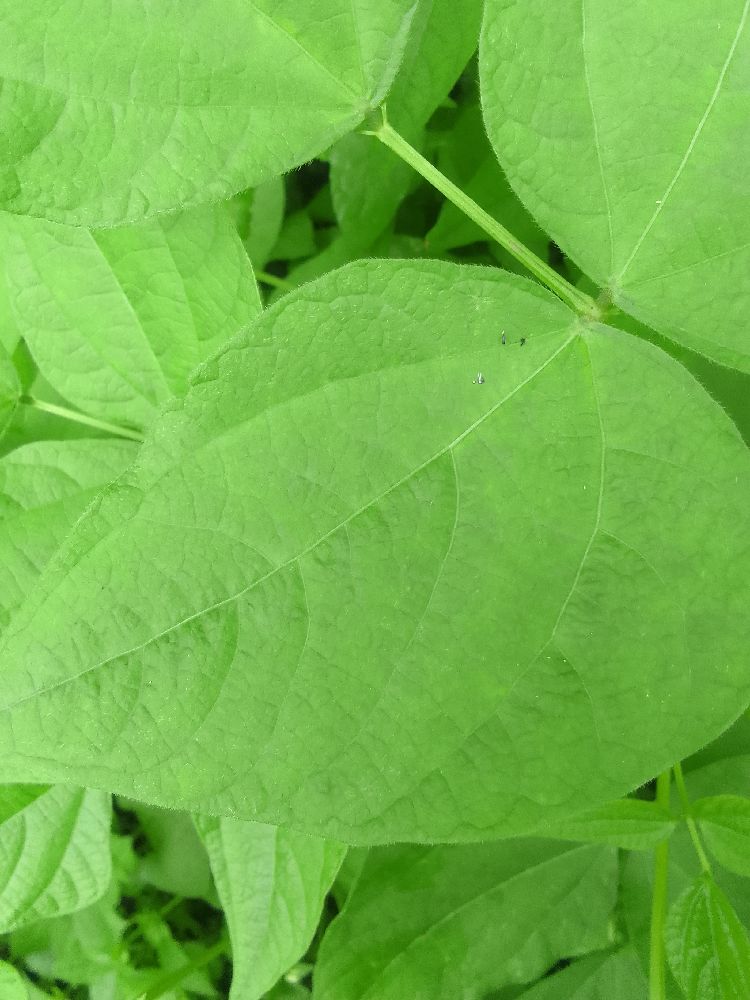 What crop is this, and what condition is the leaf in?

common bean, healthy
